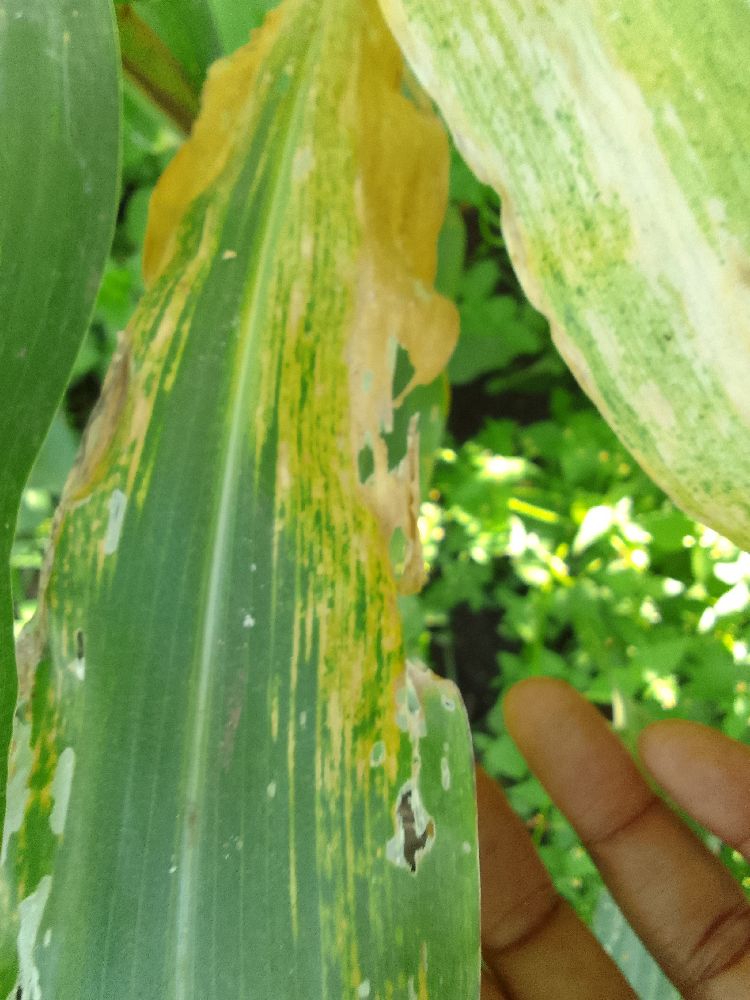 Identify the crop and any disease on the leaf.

maize, maize lethal necrosis
